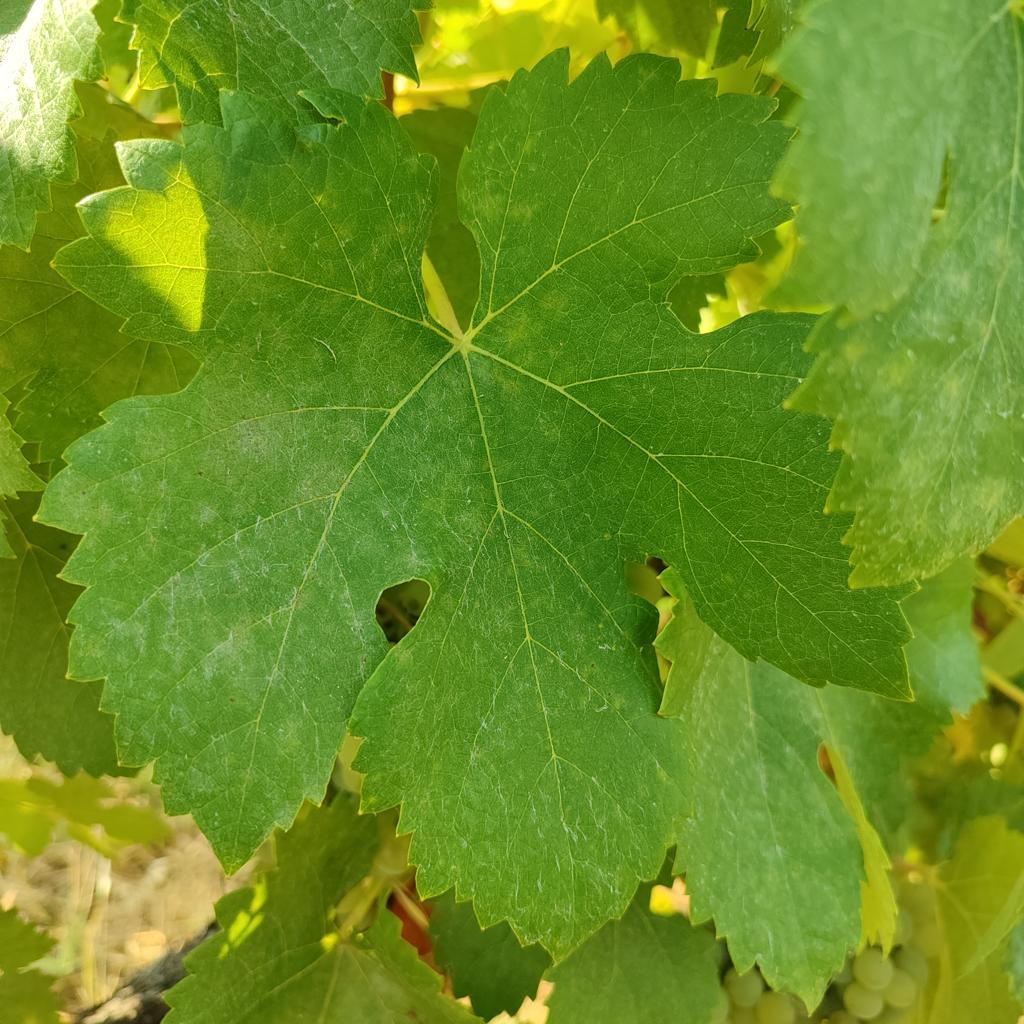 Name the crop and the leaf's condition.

grapevine, powdery mildew
